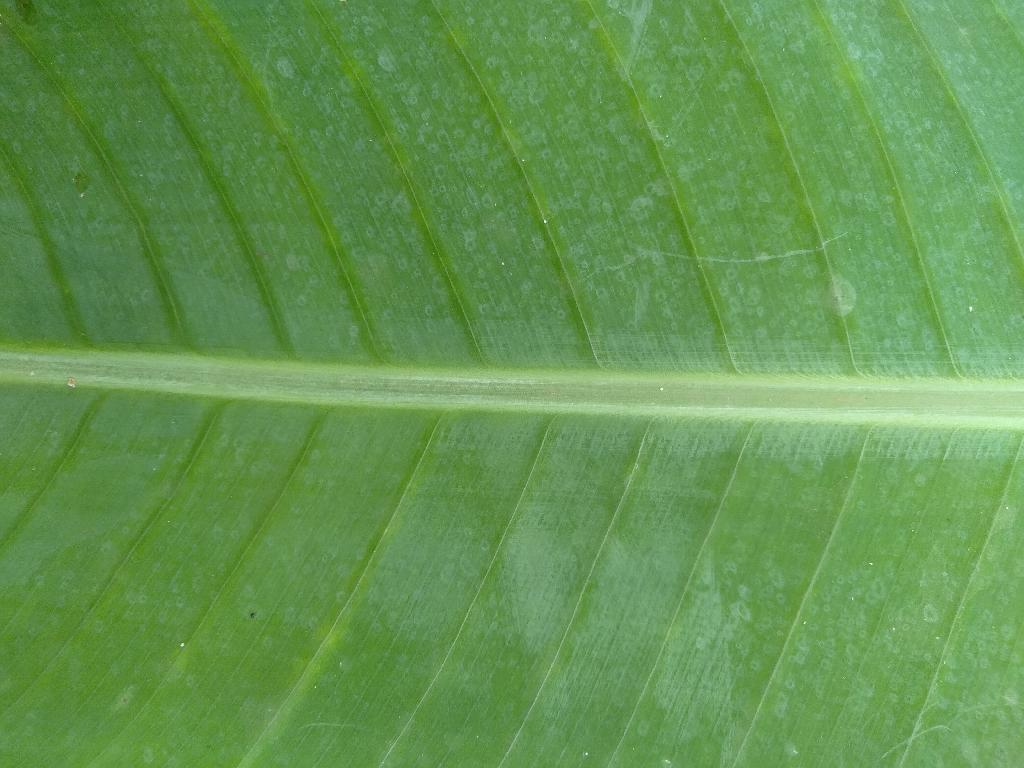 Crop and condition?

banana, healthy
